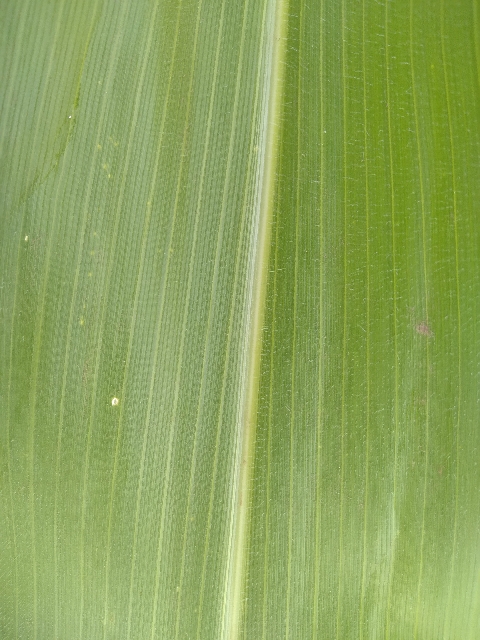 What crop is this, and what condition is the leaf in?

maize, healthy
